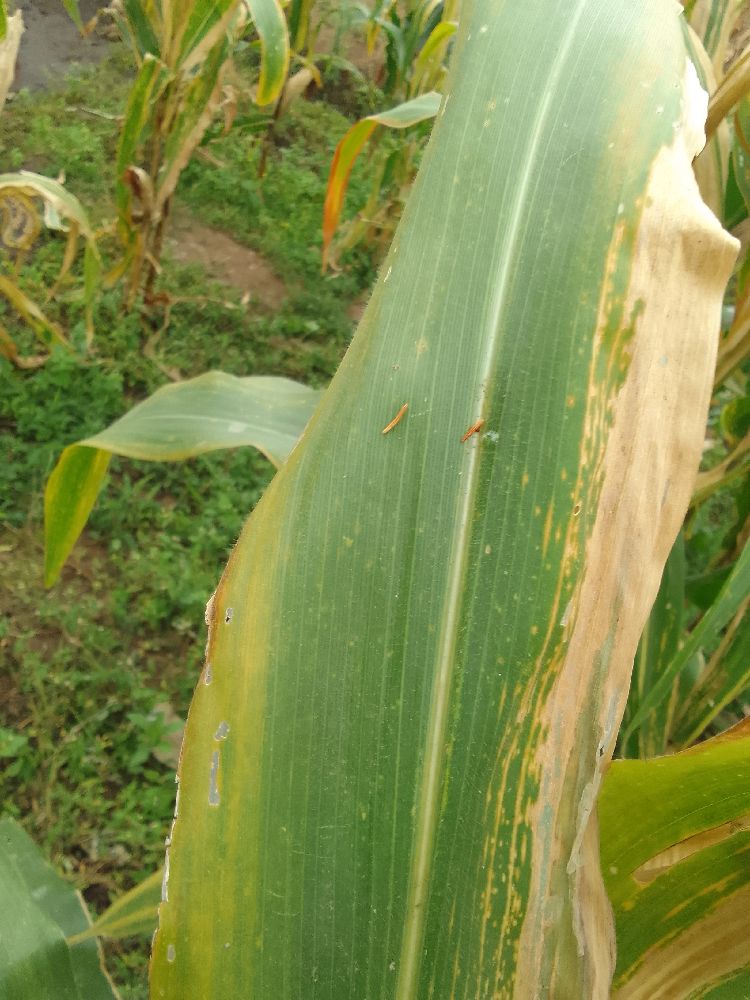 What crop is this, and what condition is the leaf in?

maize, maize lethal necrosis
